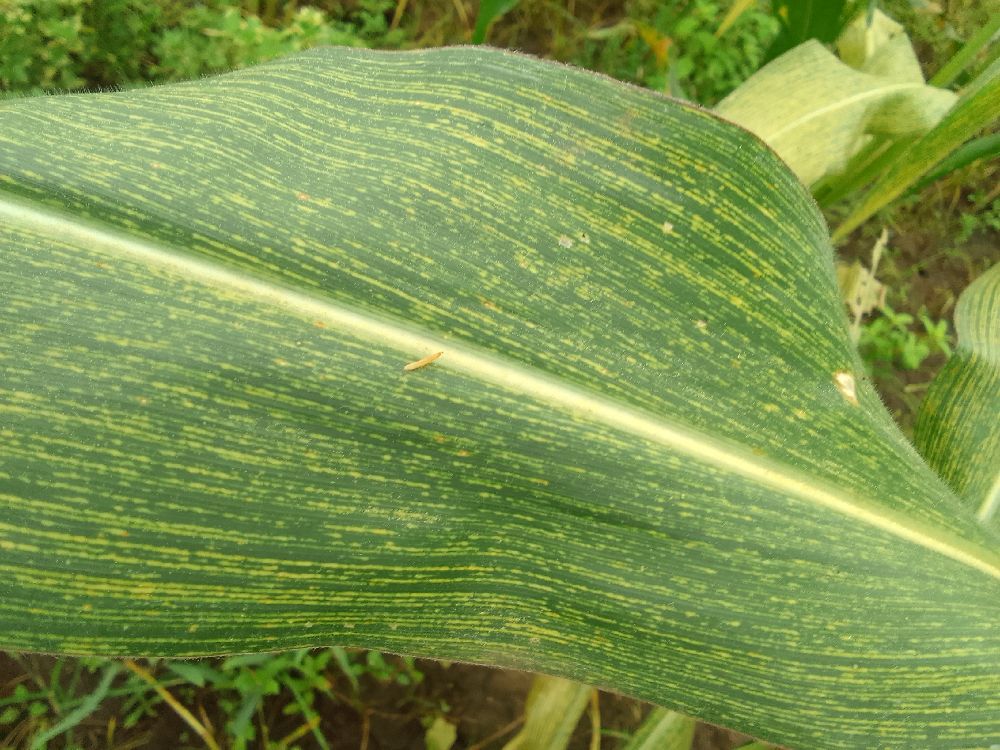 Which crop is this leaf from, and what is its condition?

maize, maize streak virus
